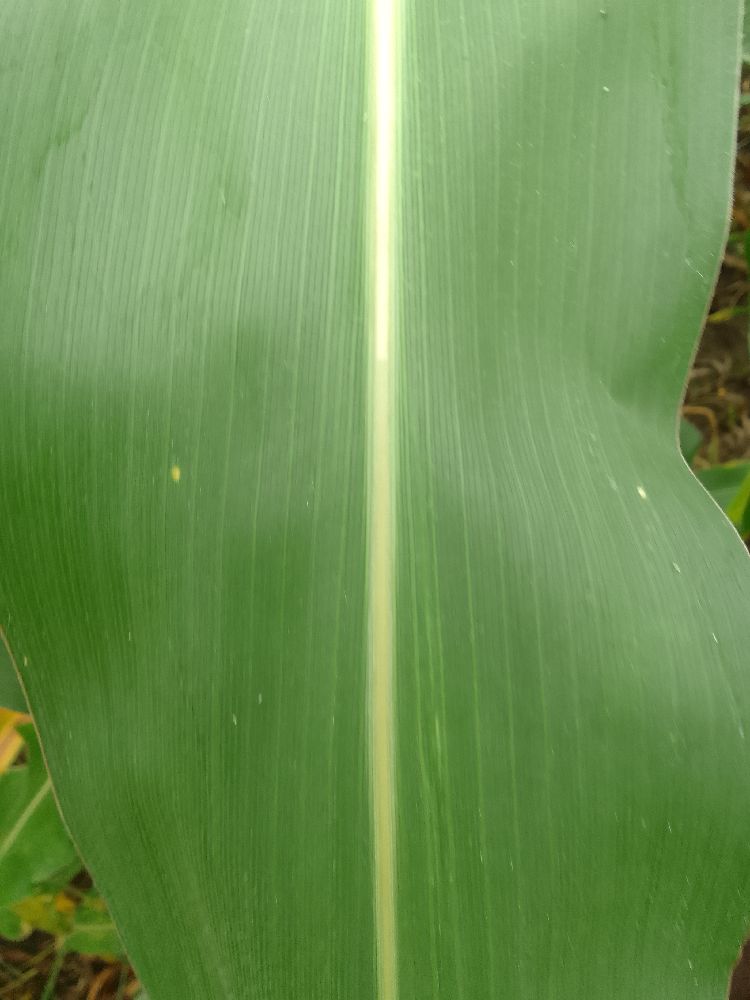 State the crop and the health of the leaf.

maize, healthy
